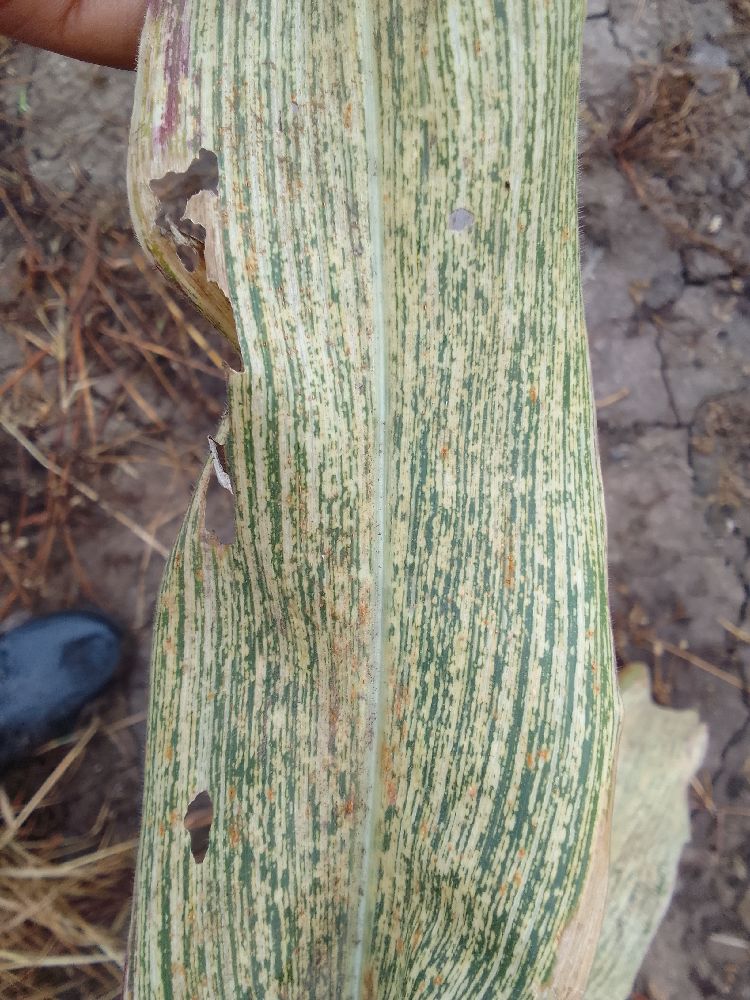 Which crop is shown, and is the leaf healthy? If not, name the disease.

maize, maize streak virus
